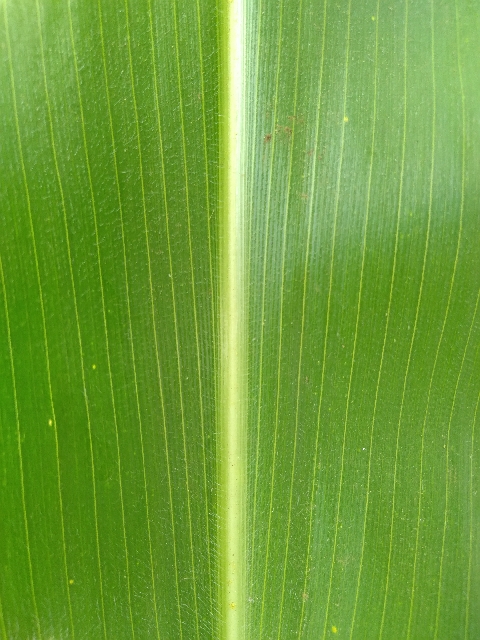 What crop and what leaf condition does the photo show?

maize, healthy
